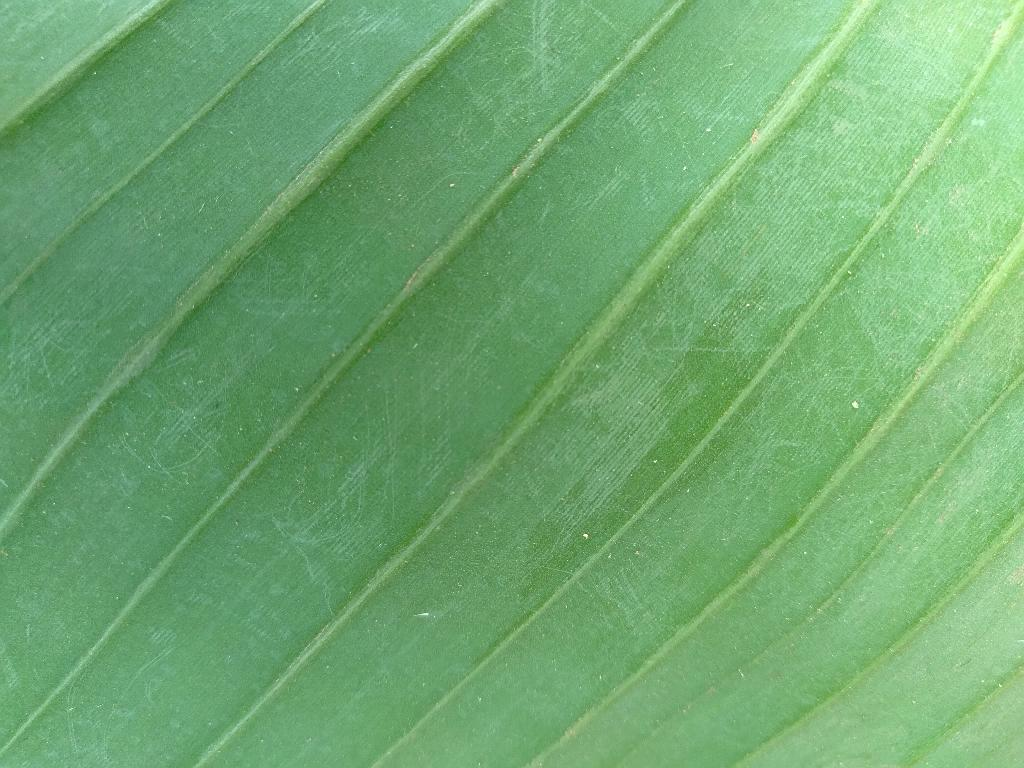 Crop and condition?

banana, healthy
